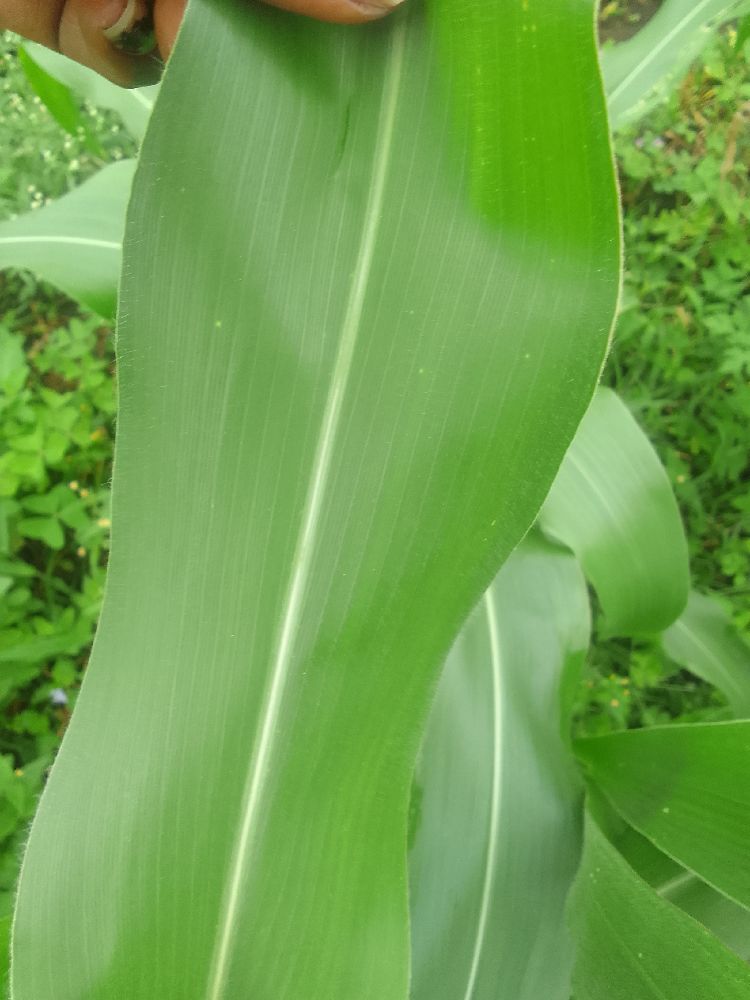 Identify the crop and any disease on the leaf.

maize, healthy
